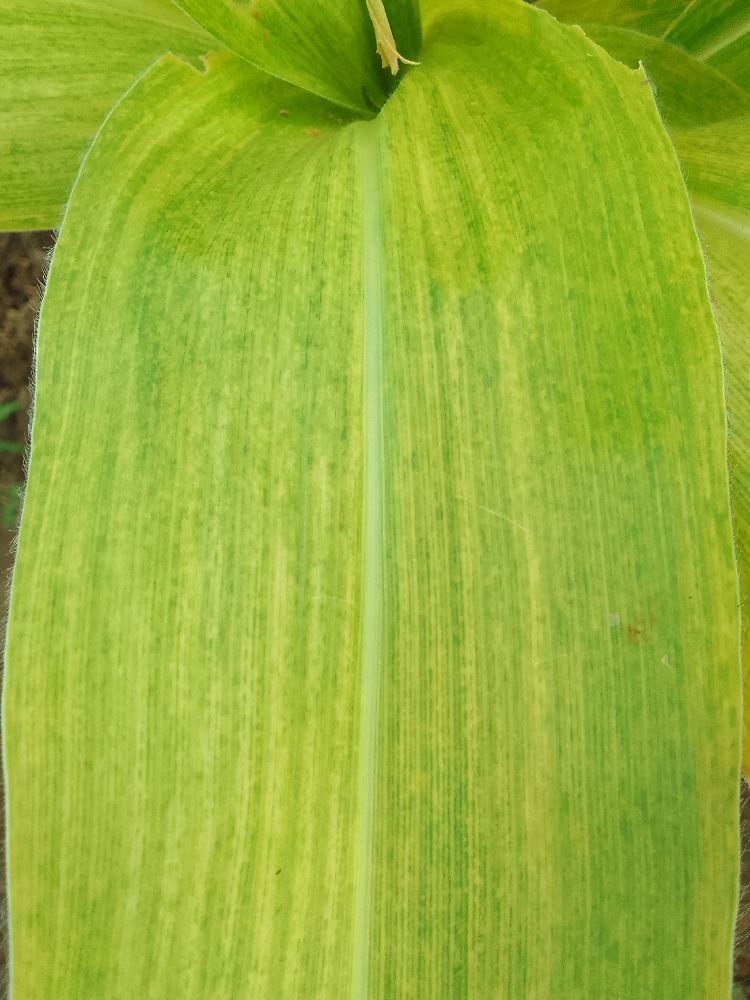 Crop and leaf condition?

maize, maize lethal necrosis
